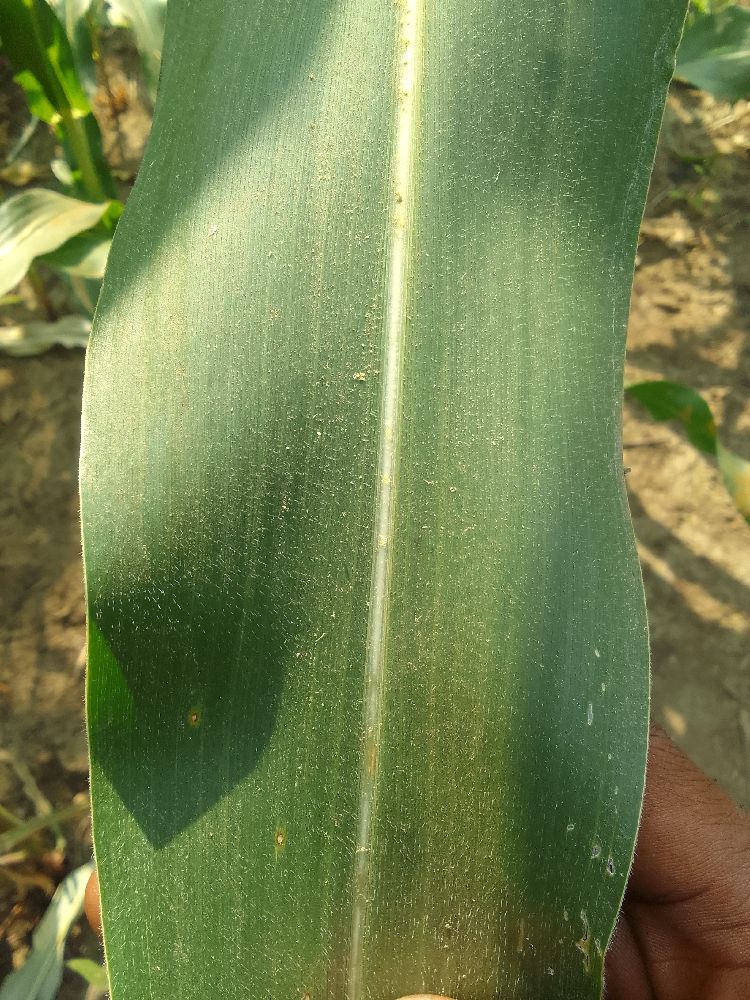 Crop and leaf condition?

maize, healthy
